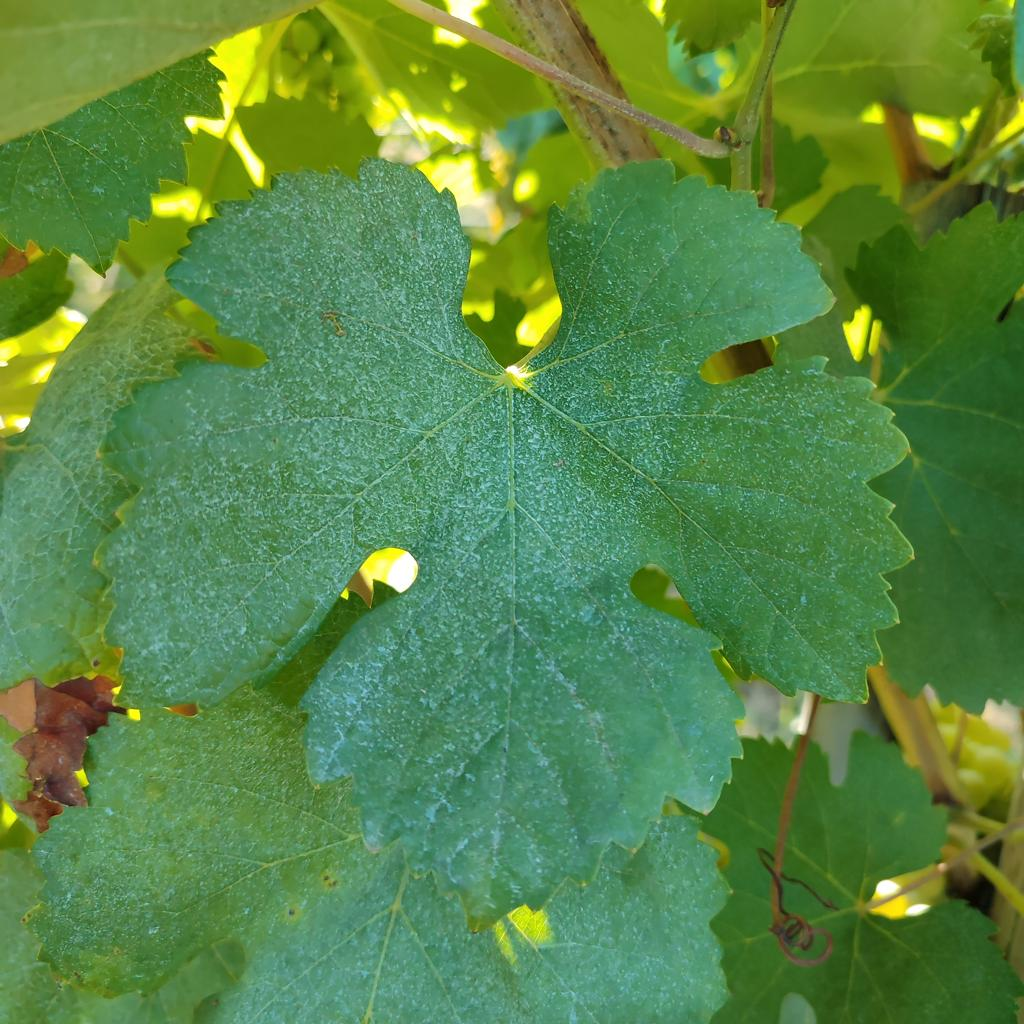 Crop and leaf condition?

grapevine, healthy
